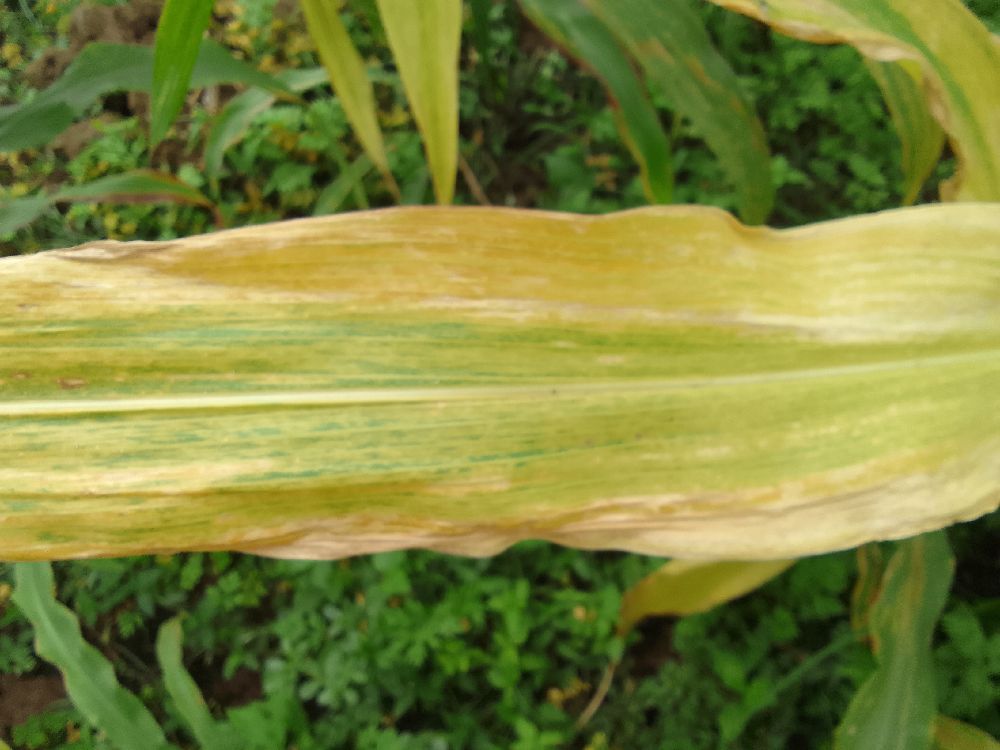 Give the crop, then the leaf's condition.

maize, maize lethal necrosis
